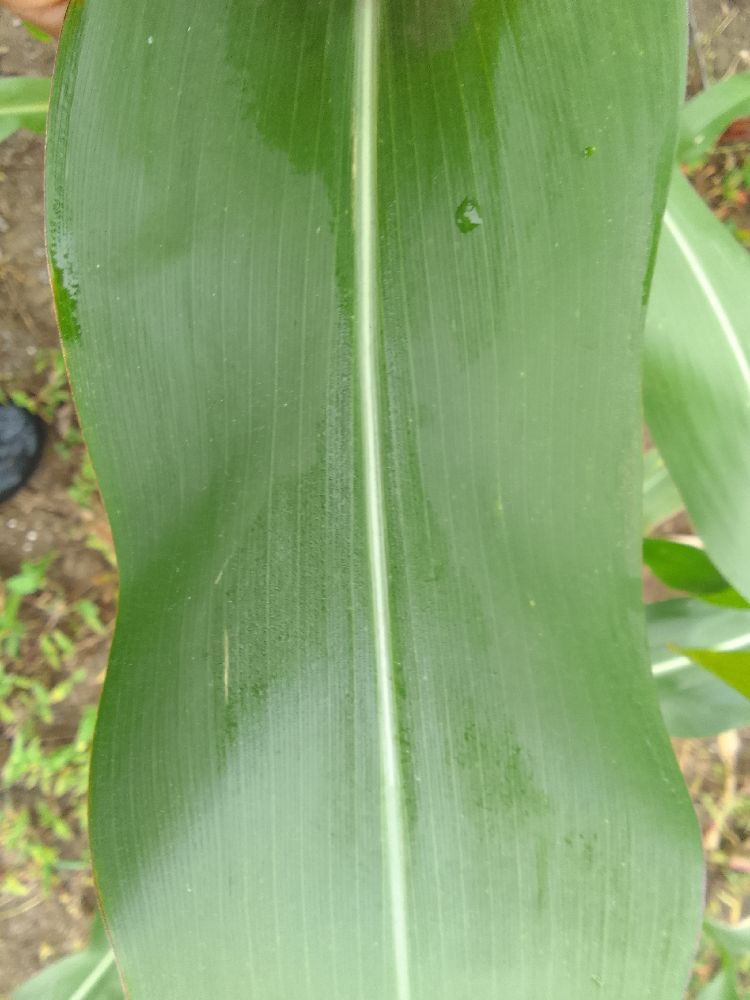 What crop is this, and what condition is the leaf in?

maize, healthy
